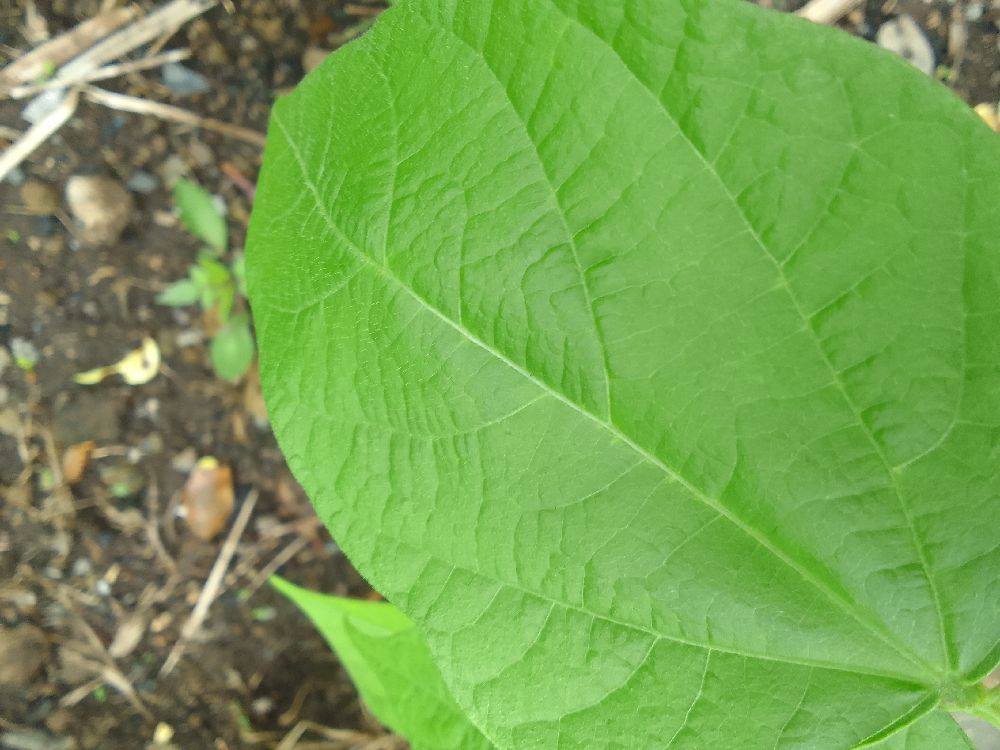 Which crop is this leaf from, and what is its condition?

common bean, healthy
